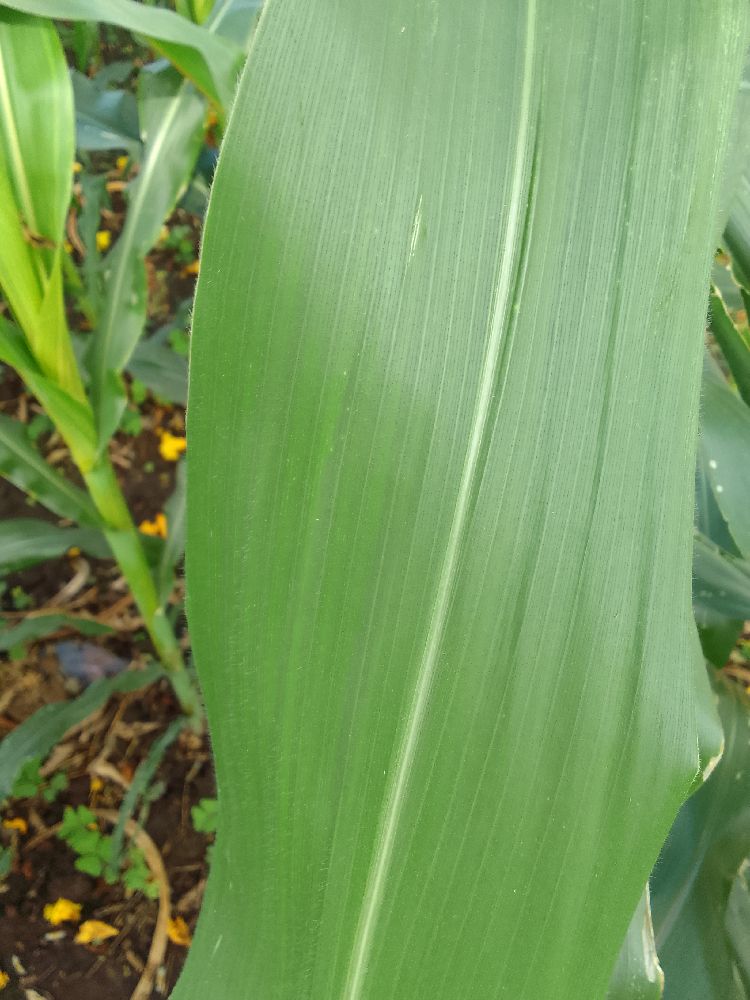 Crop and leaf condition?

maize, healthy
